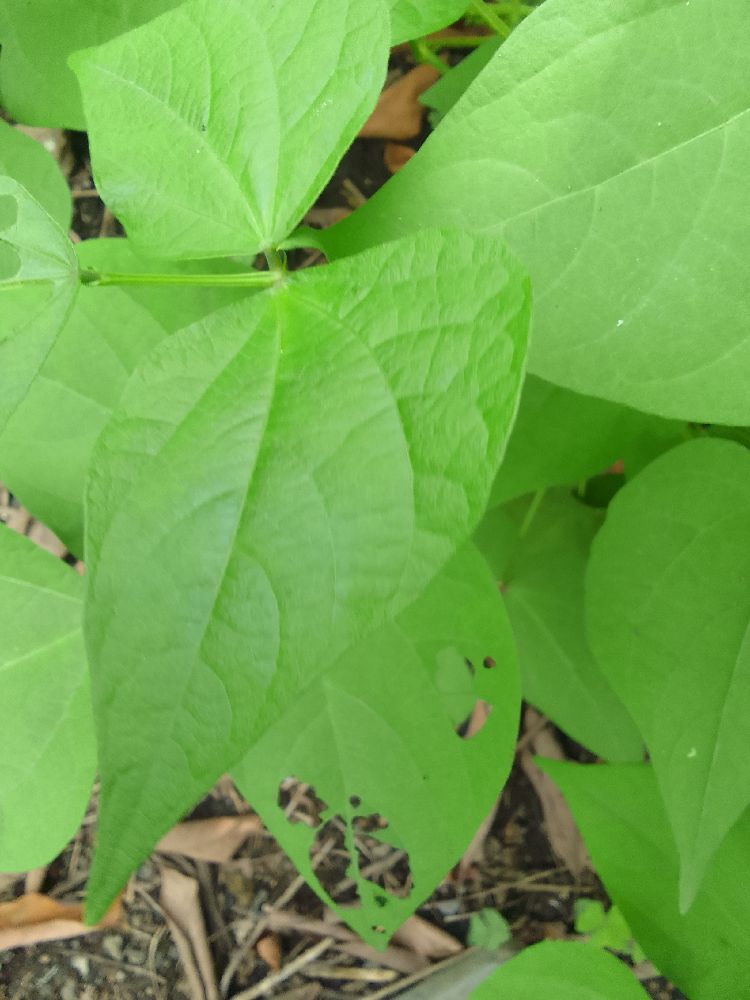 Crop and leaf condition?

common bean, healthy
